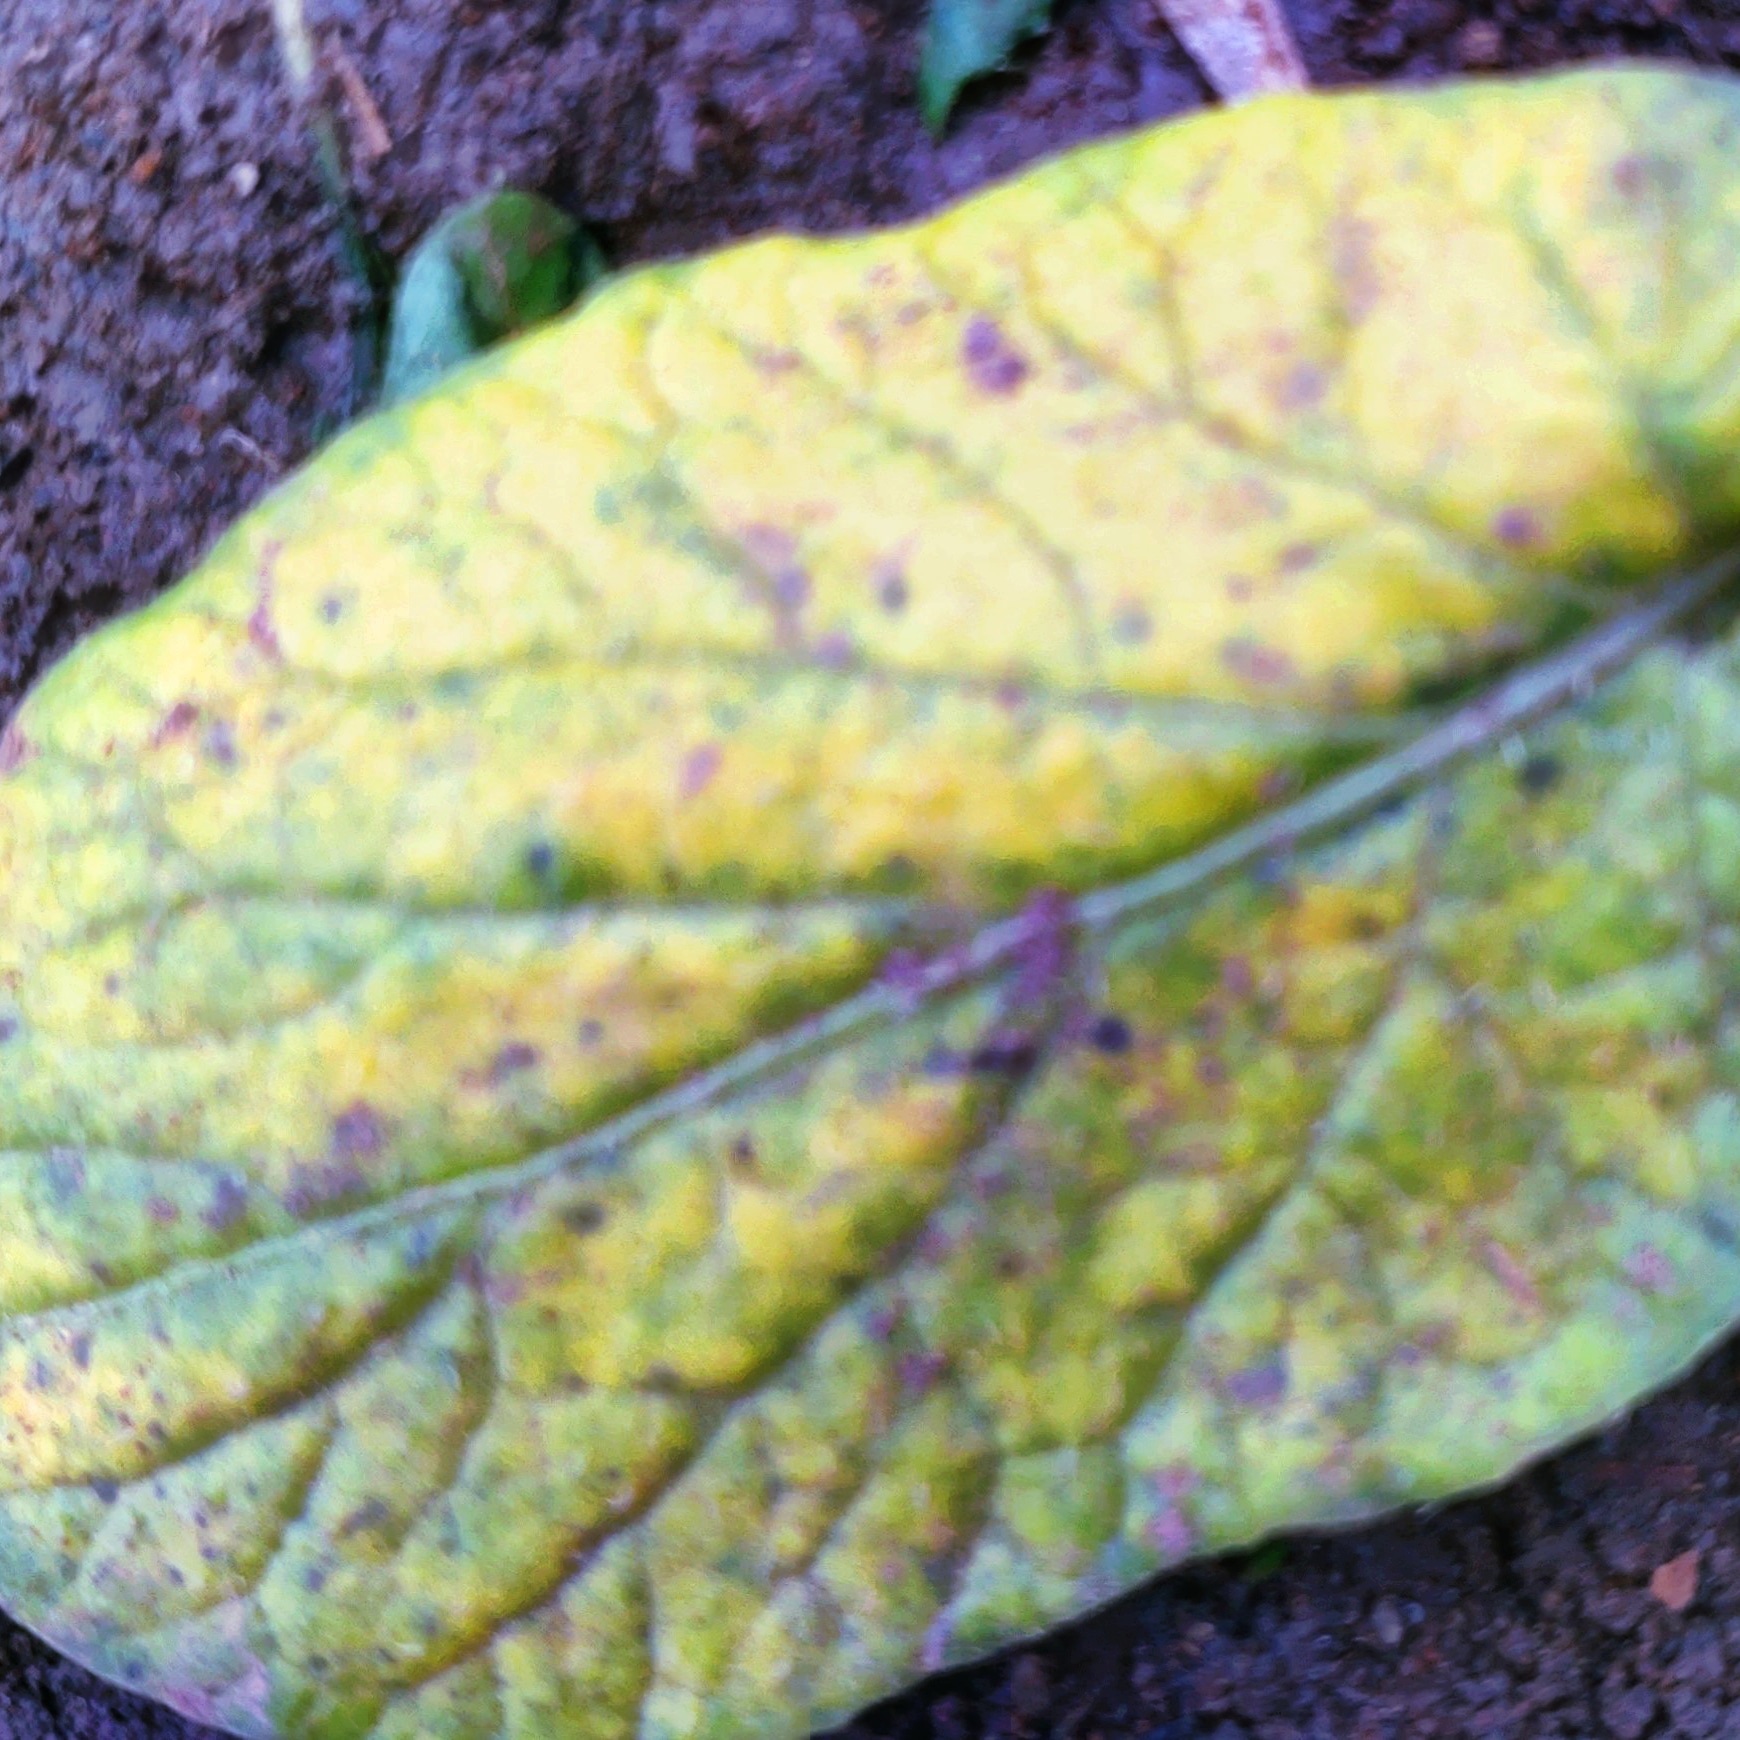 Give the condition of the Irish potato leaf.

late blight
